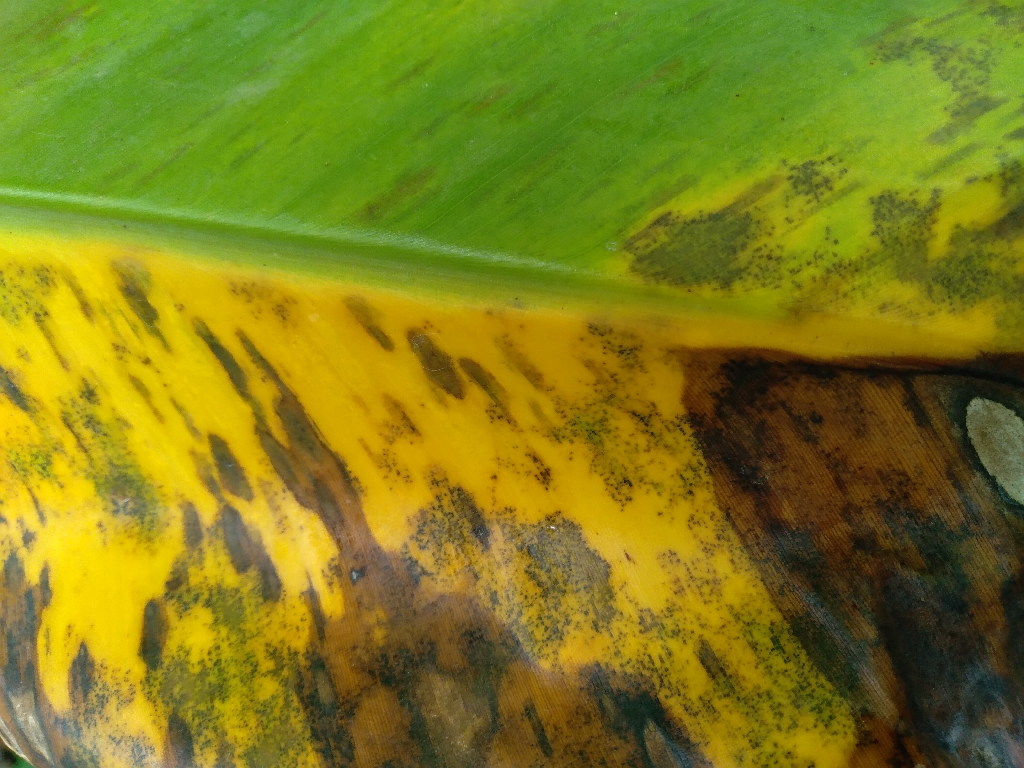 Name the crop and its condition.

banana, black sigatoka
